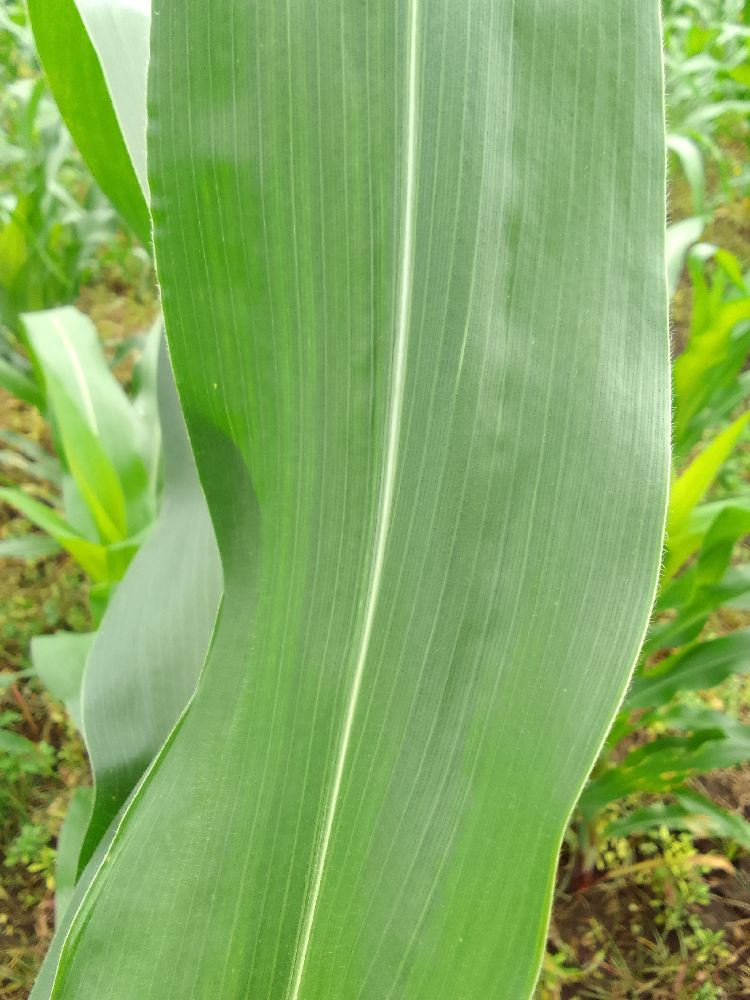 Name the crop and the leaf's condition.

maize, healthy
